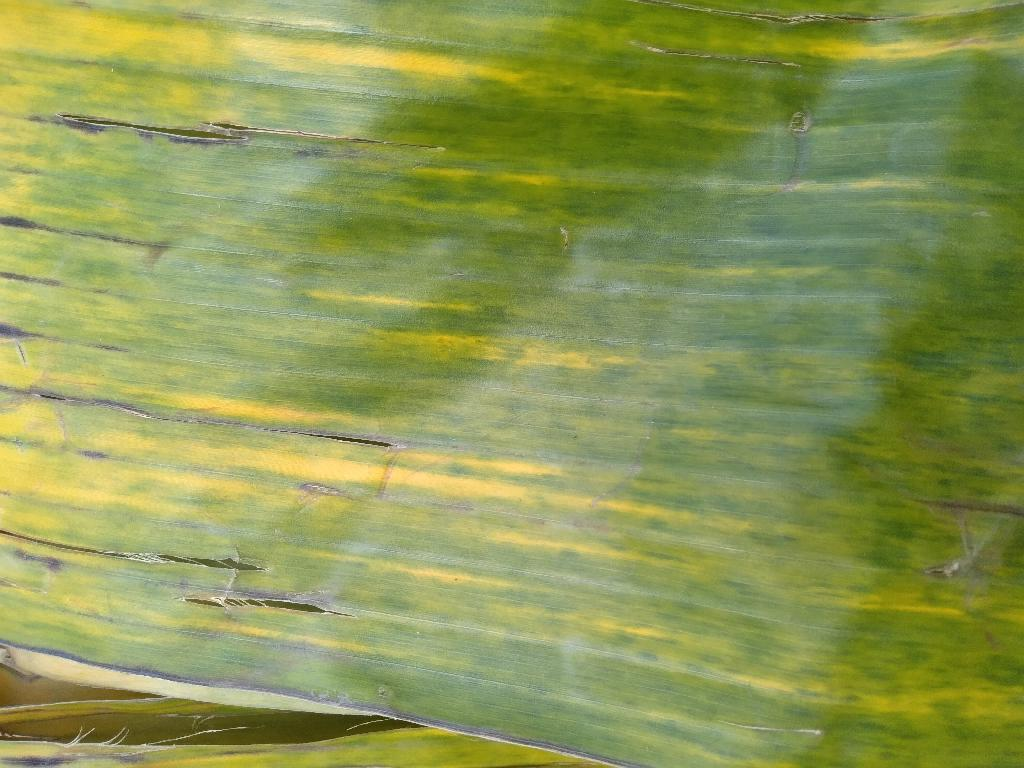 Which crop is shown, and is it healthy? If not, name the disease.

banana, fusarium wilt race 1
